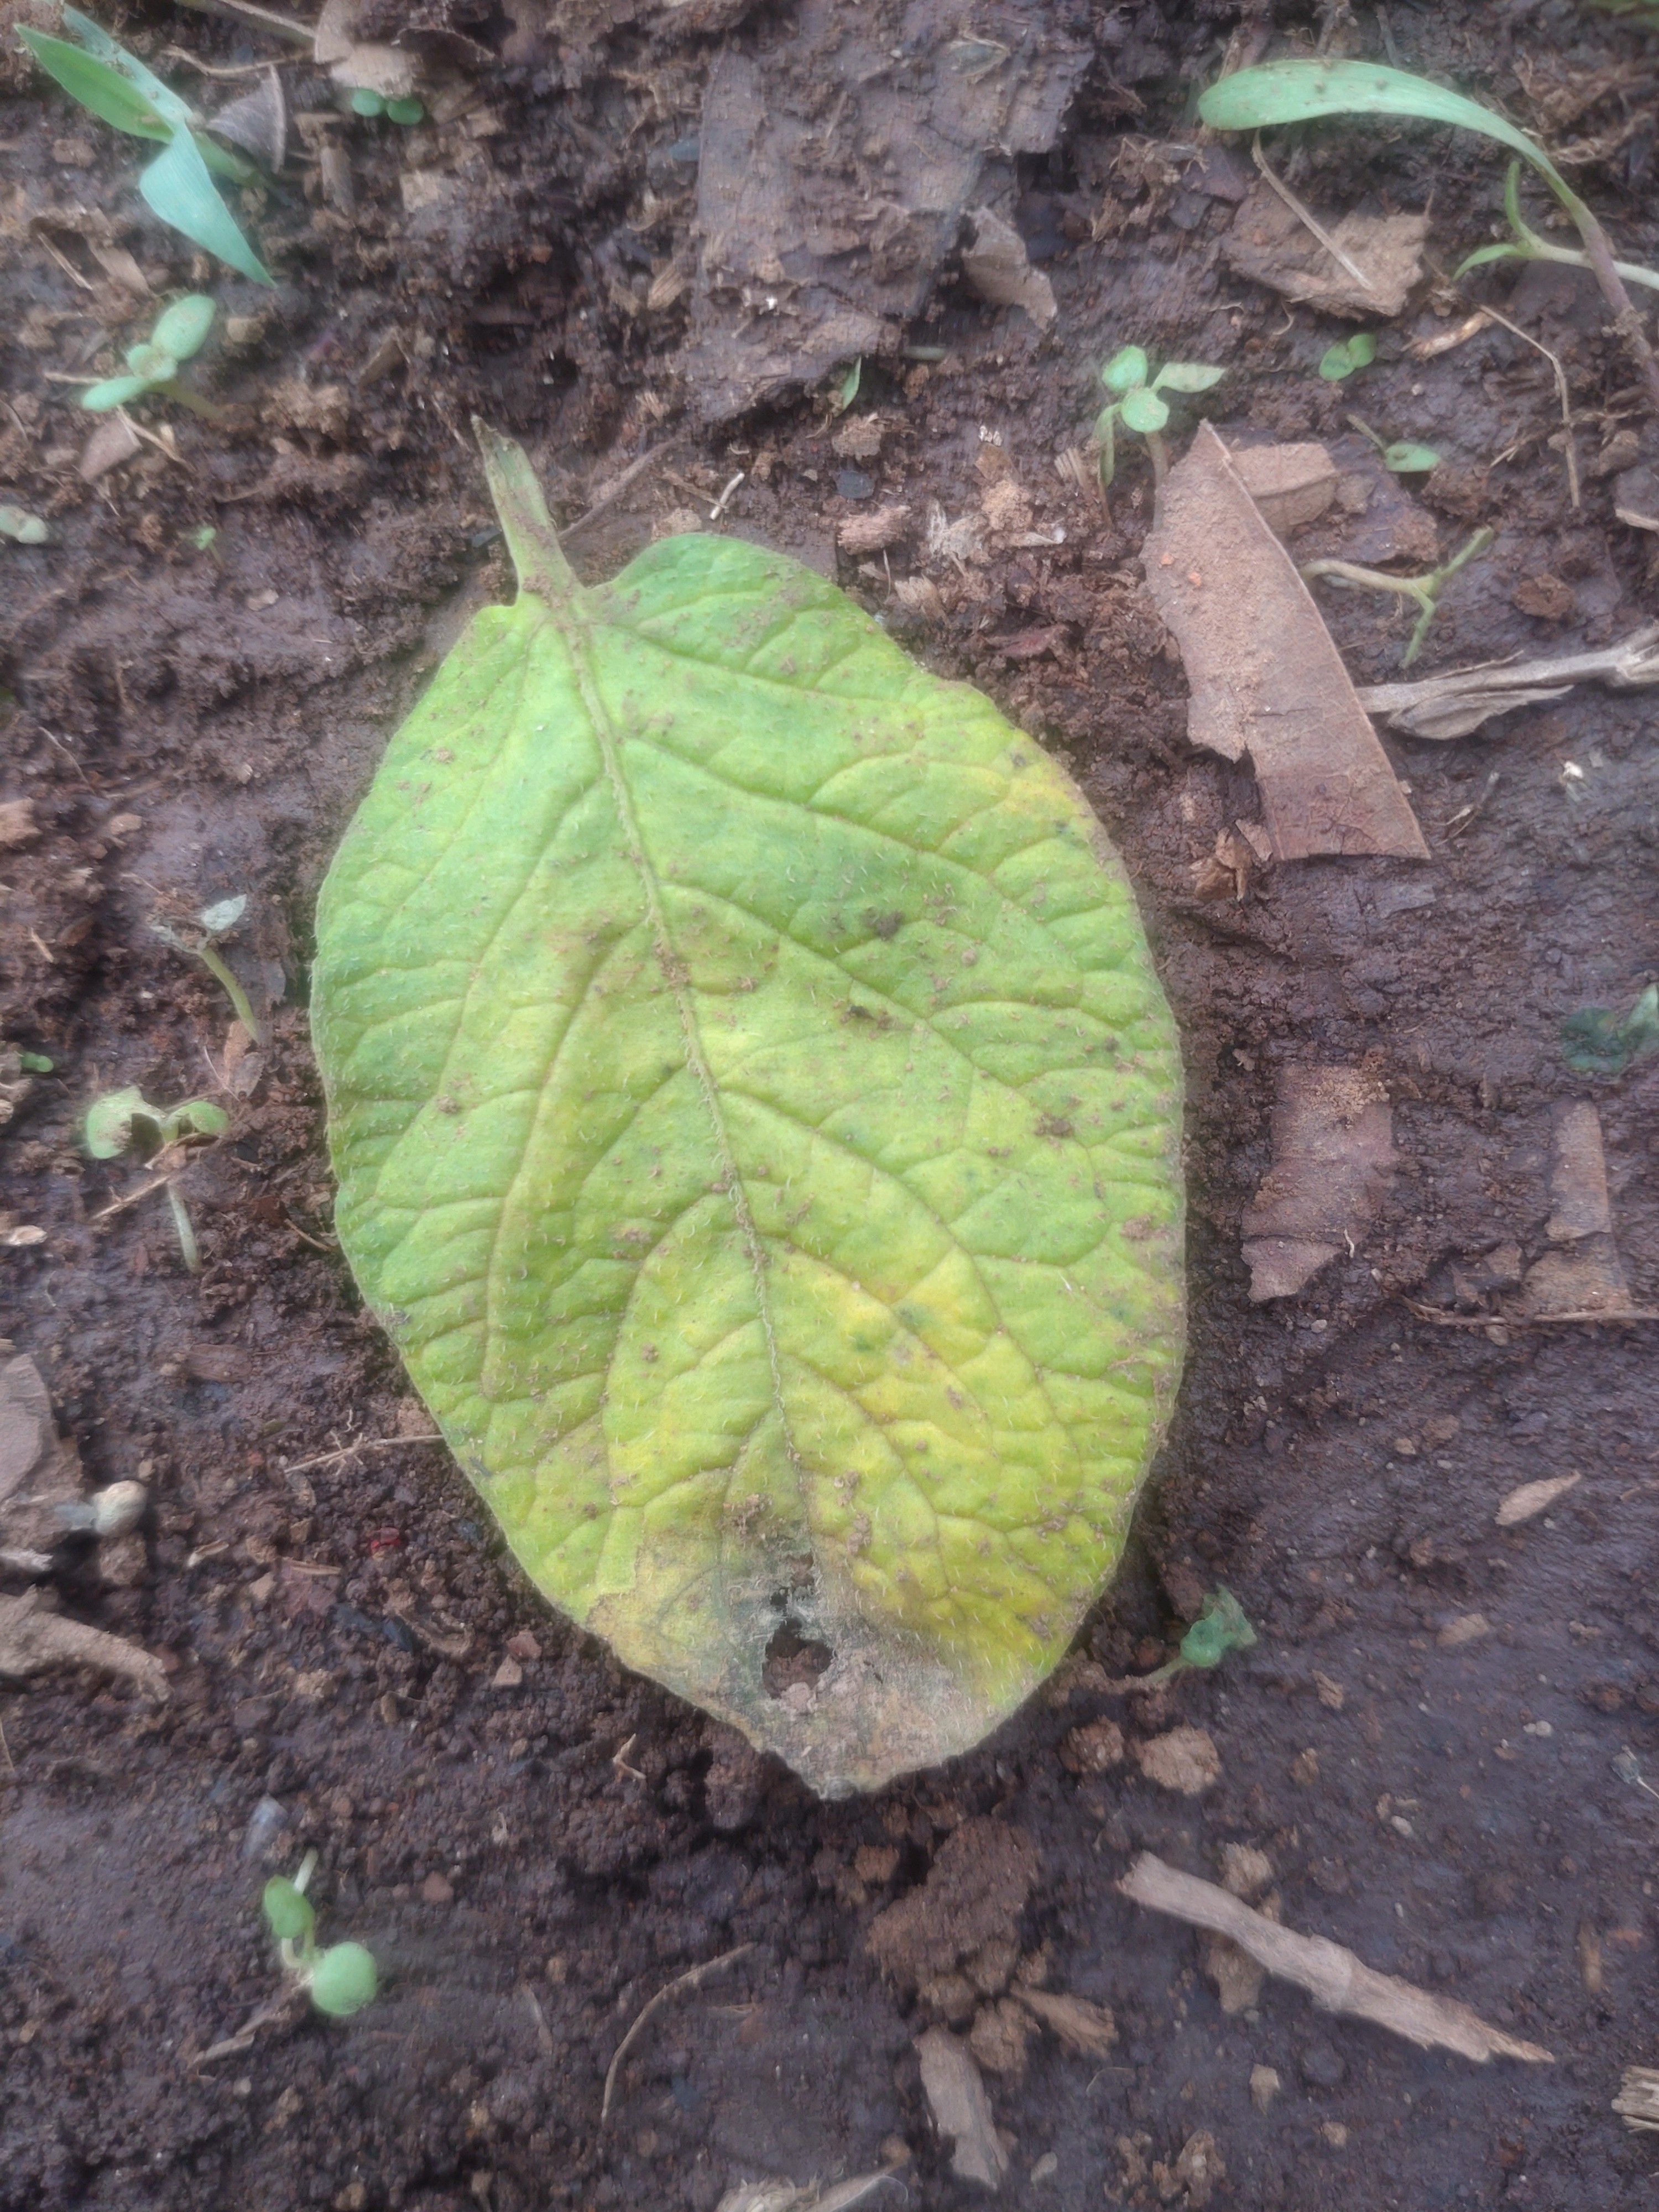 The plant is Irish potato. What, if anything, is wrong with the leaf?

late blight
